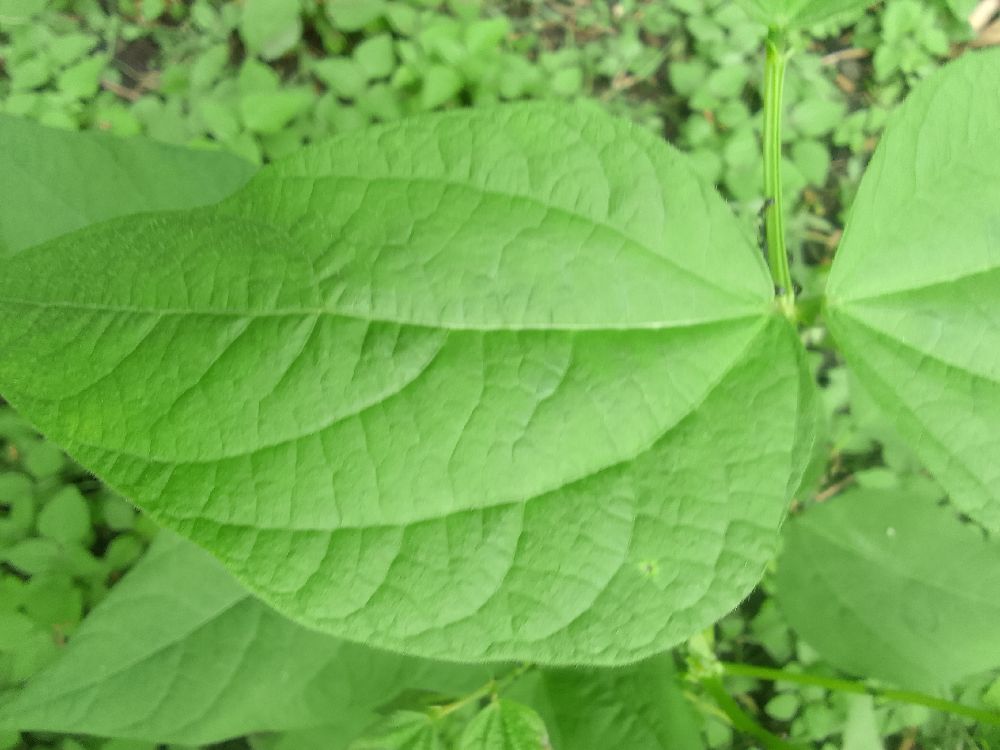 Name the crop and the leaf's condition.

common bean, healthy
